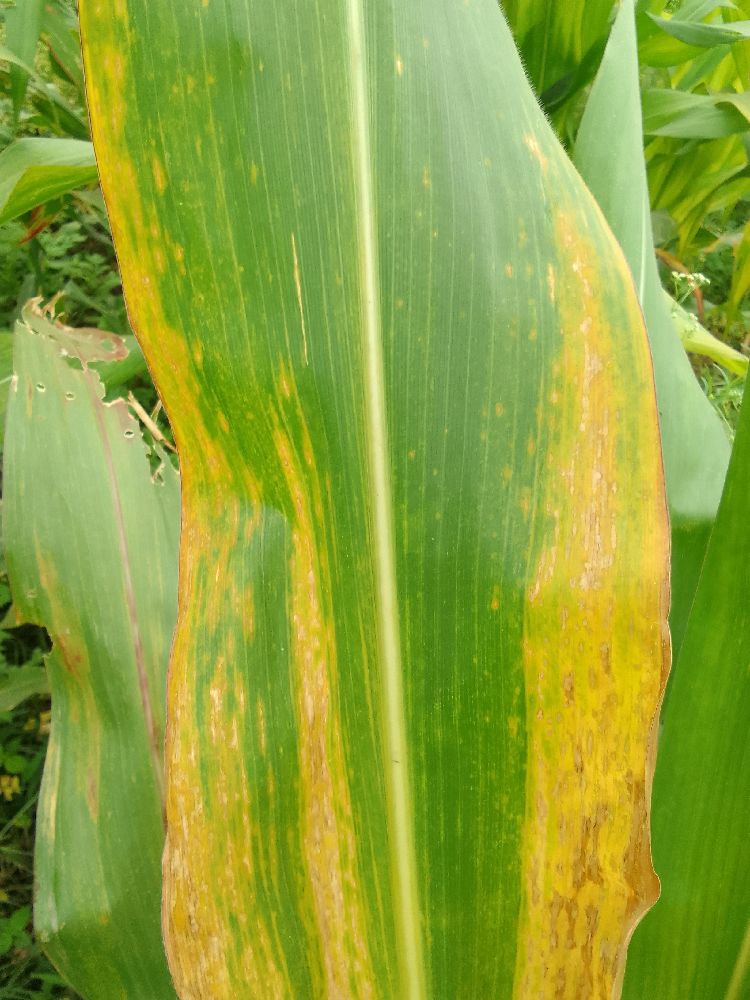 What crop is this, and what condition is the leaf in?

maize, maize lethal necrosis
